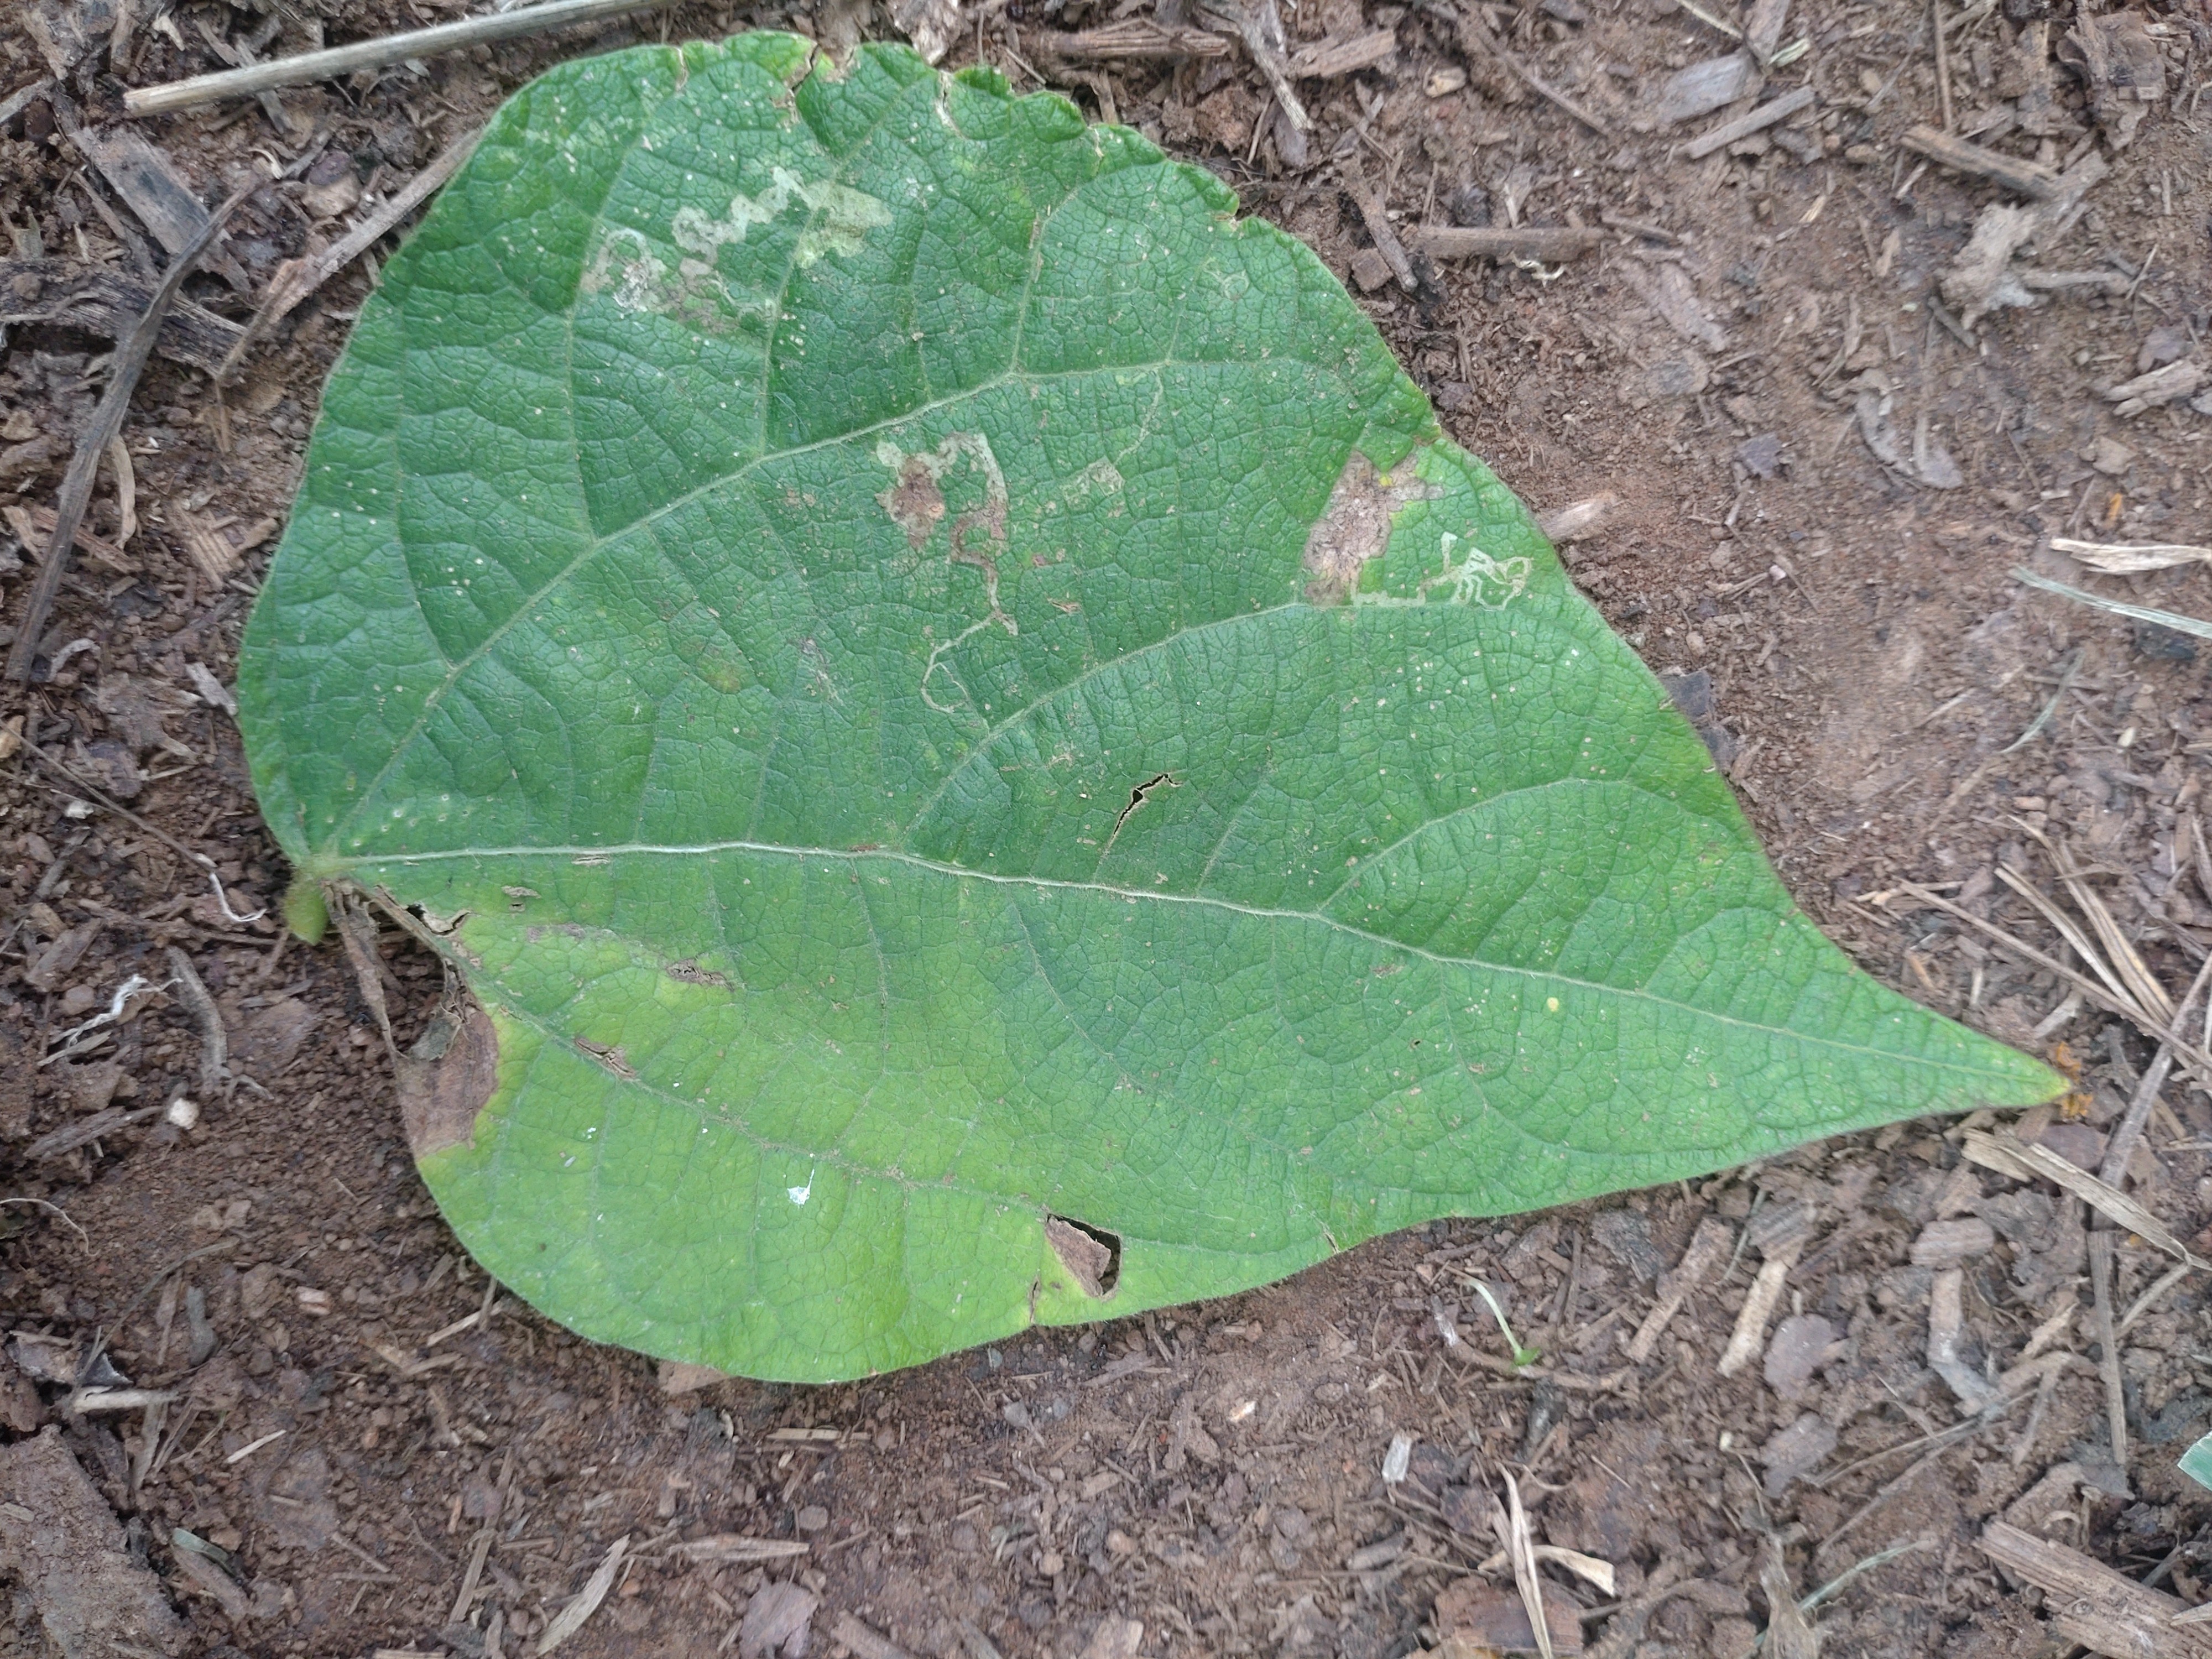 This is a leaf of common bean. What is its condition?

anthracnose
